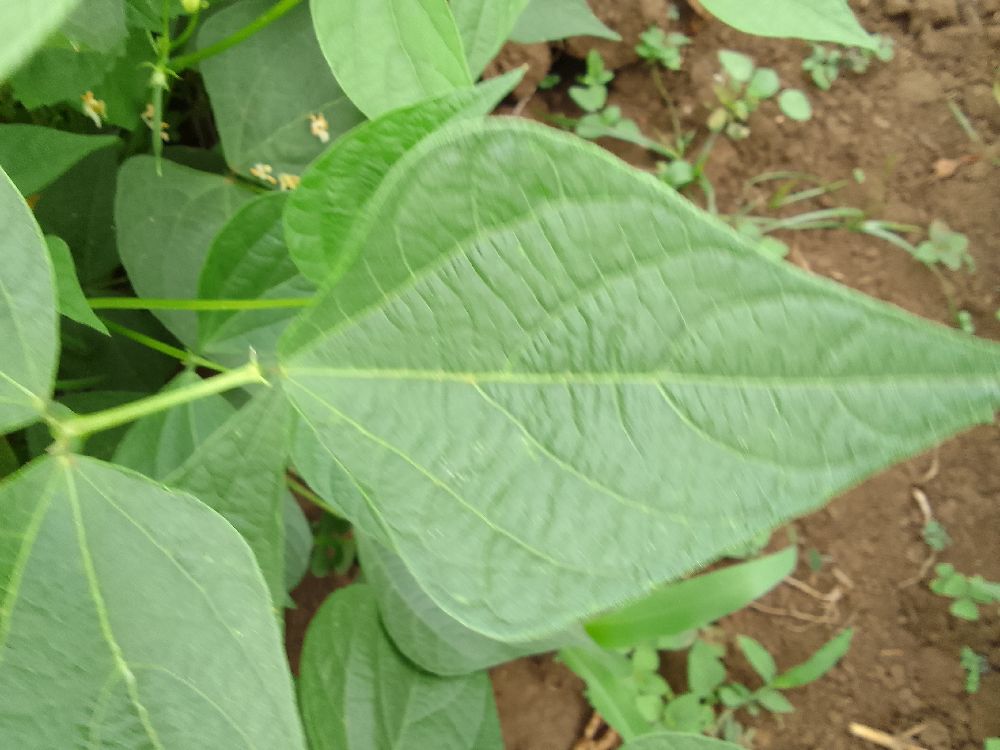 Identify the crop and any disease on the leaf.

common bean, healthy
